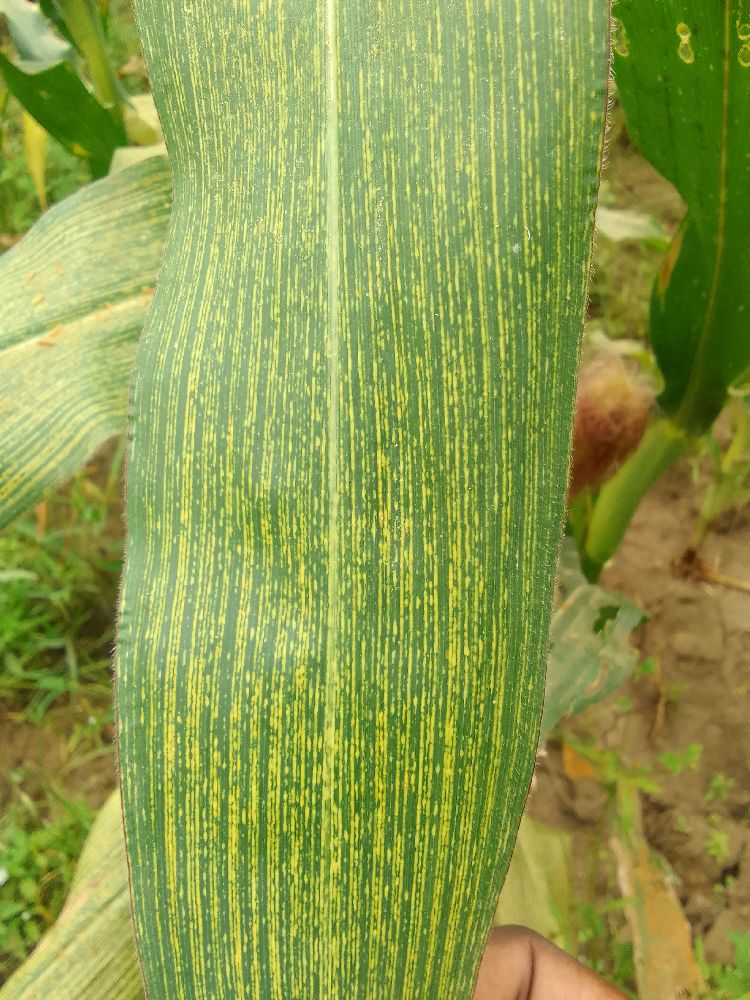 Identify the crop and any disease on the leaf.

maize, maize streak virus
